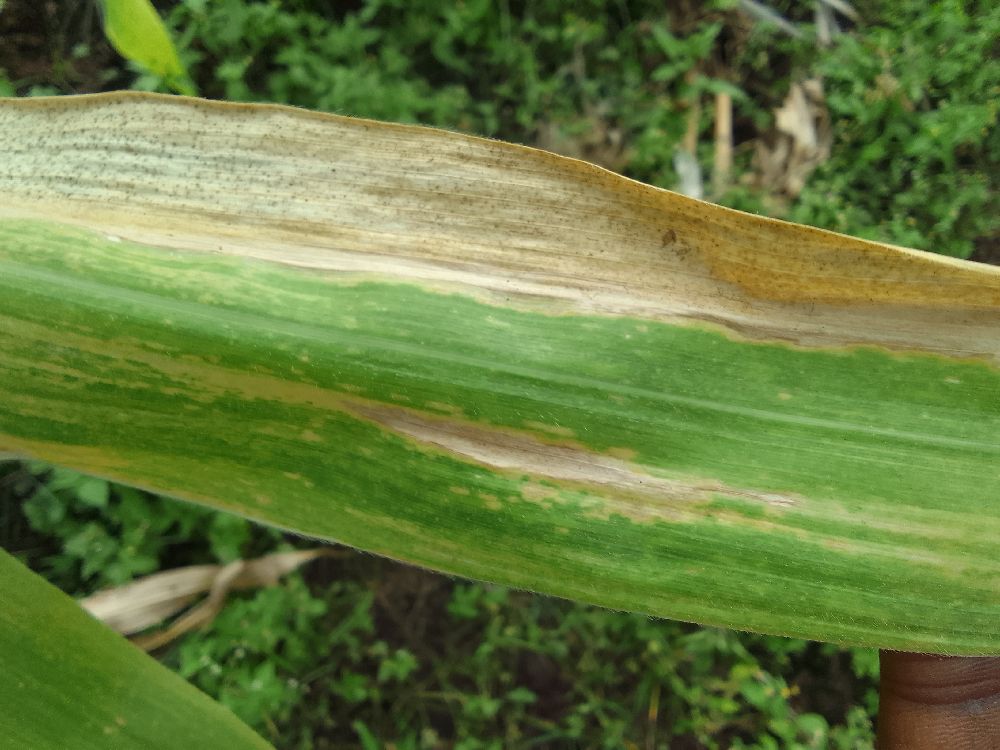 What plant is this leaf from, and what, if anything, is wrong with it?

maize, maize lethal necrosis
